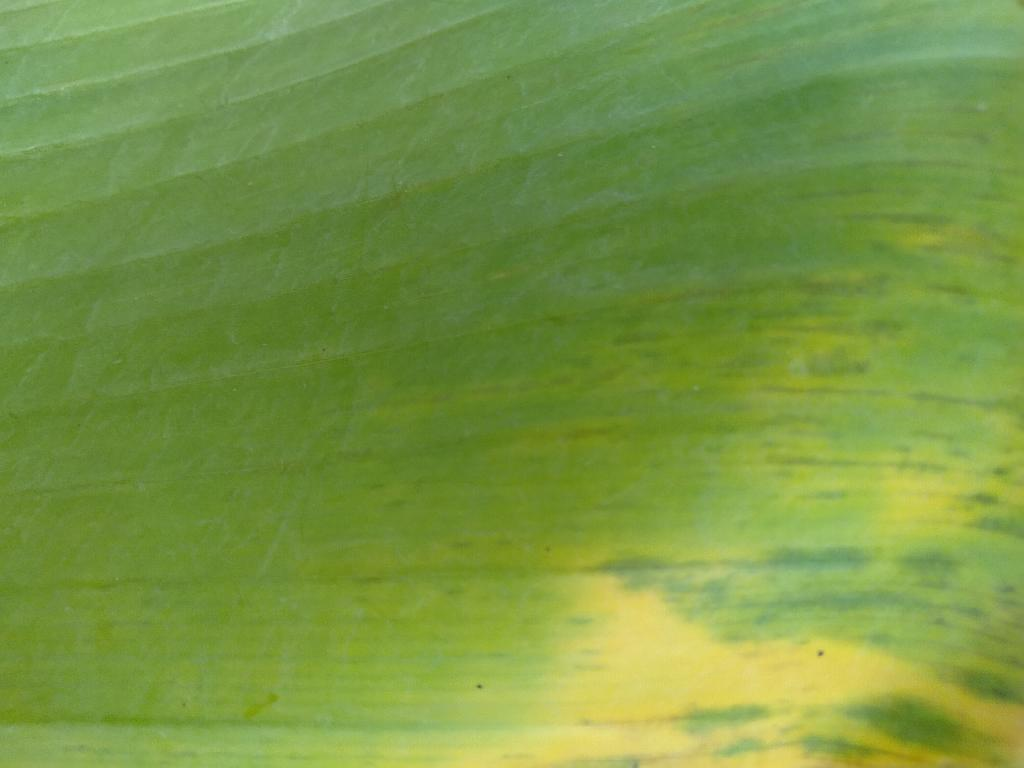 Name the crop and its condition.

banana, fusarium wilt race 1
